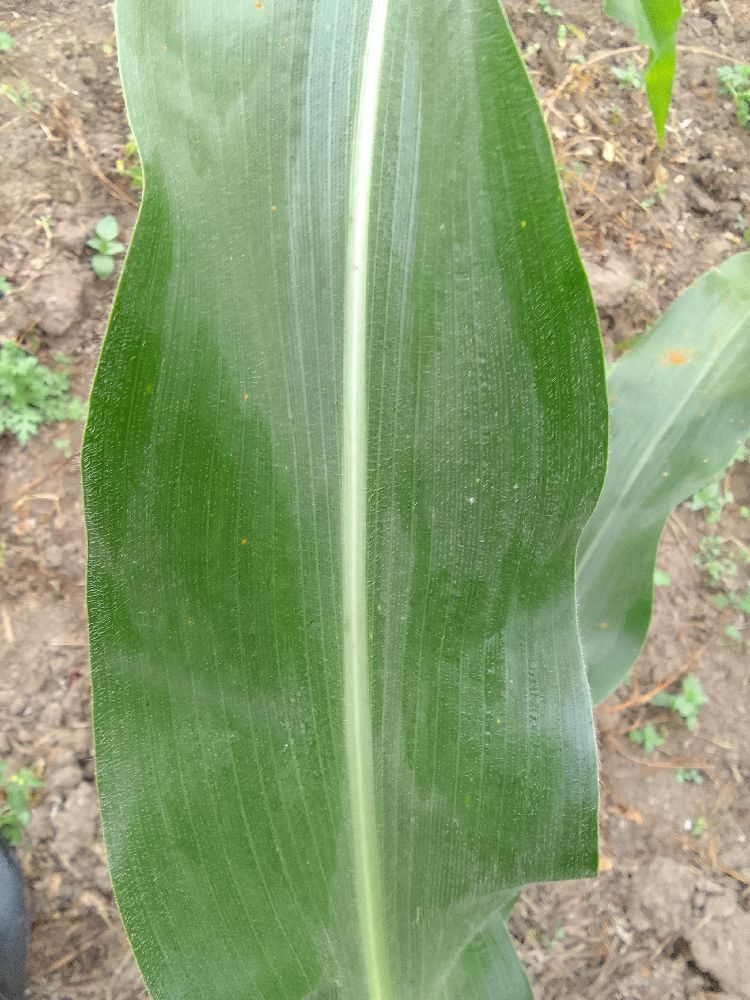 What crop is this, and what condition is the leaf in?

maize, healthy
